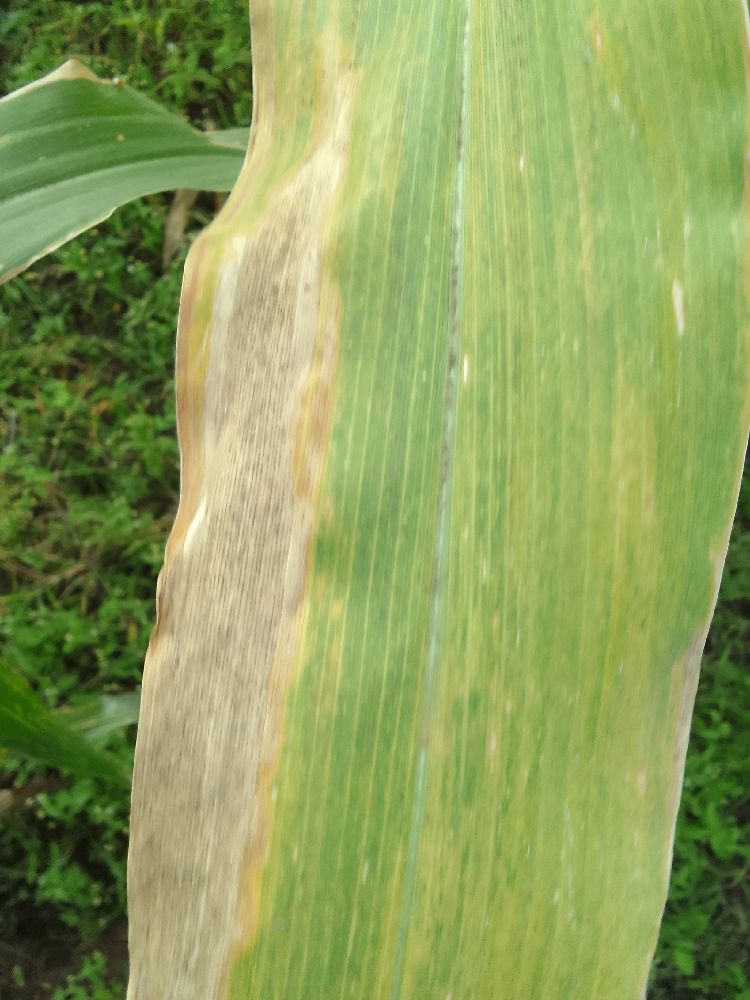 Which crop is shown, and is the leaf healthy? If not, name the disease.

maize, maize lethal necrosis
